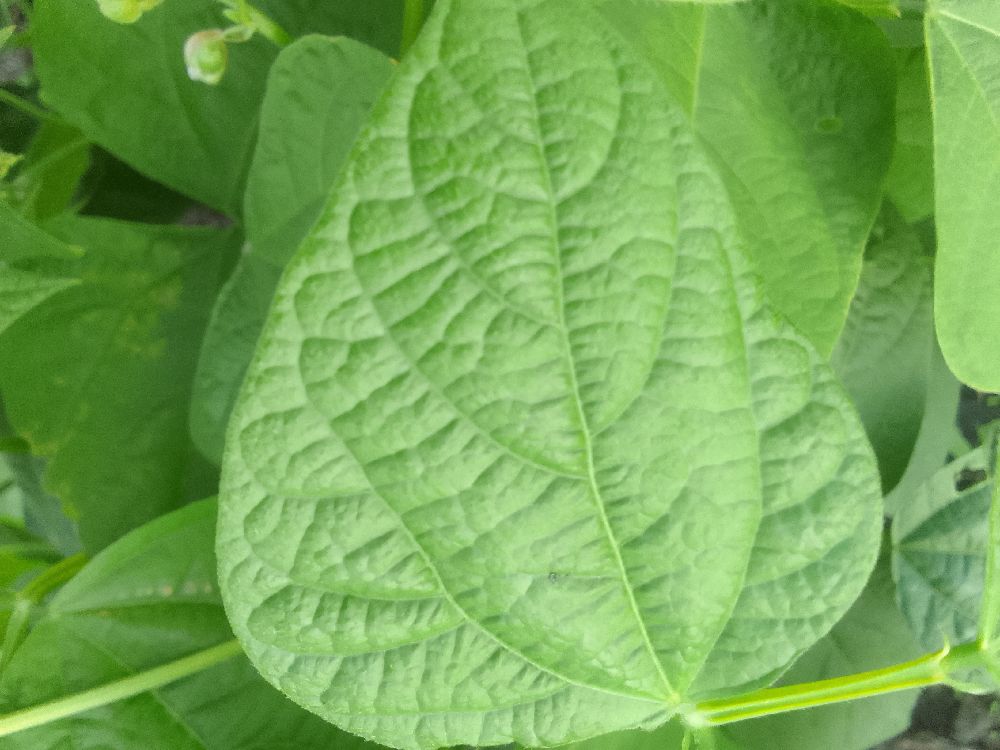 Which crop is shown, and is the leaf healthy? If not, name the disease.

common bean, healthy
